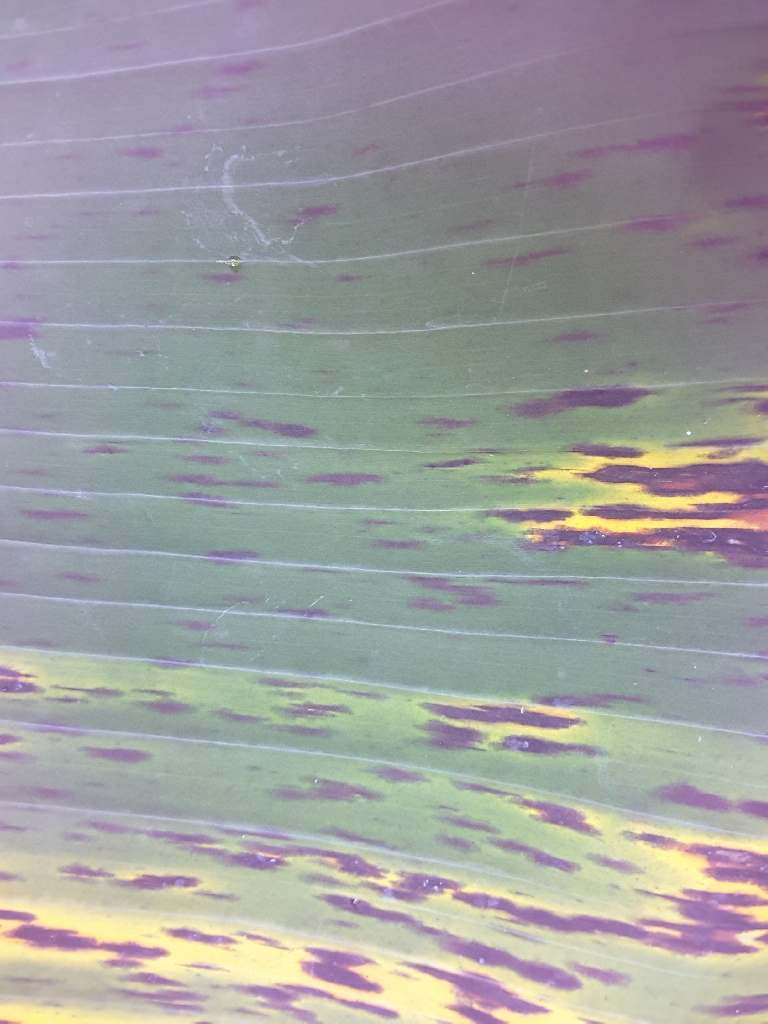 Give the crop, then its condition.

banana, black sigatoka
